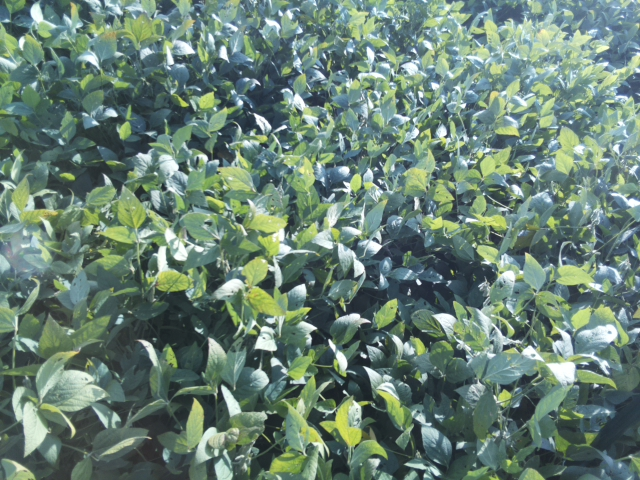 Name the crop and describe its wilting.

soybean, slight leaflet or petiole turgor loss in upper canopy
